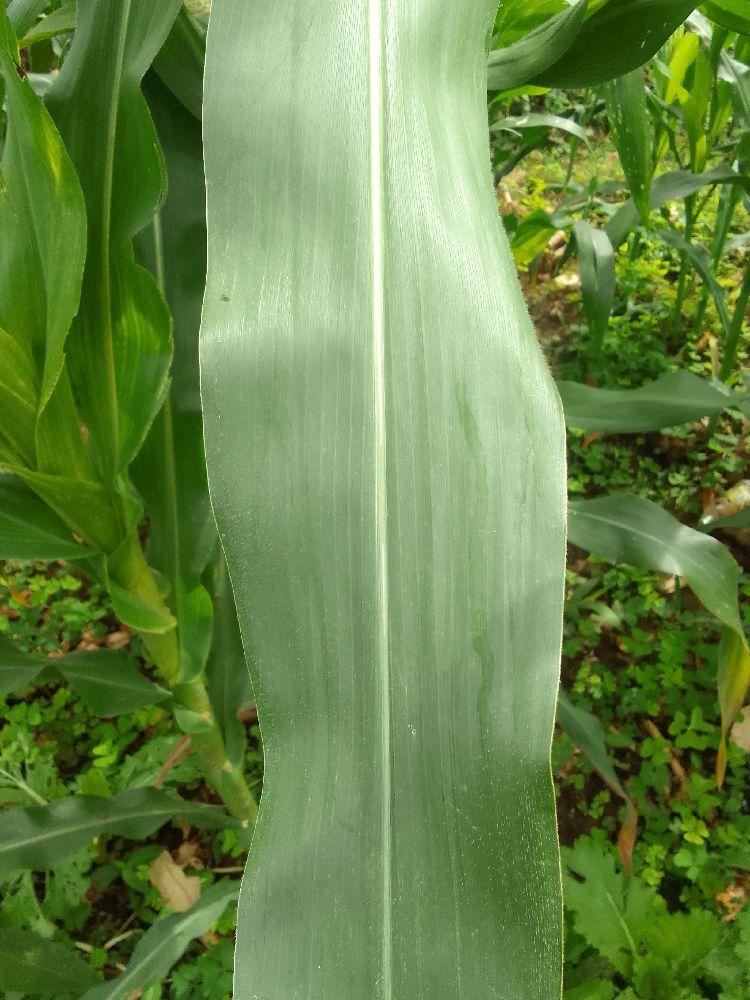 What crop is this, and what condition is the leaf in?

maize, healthy
